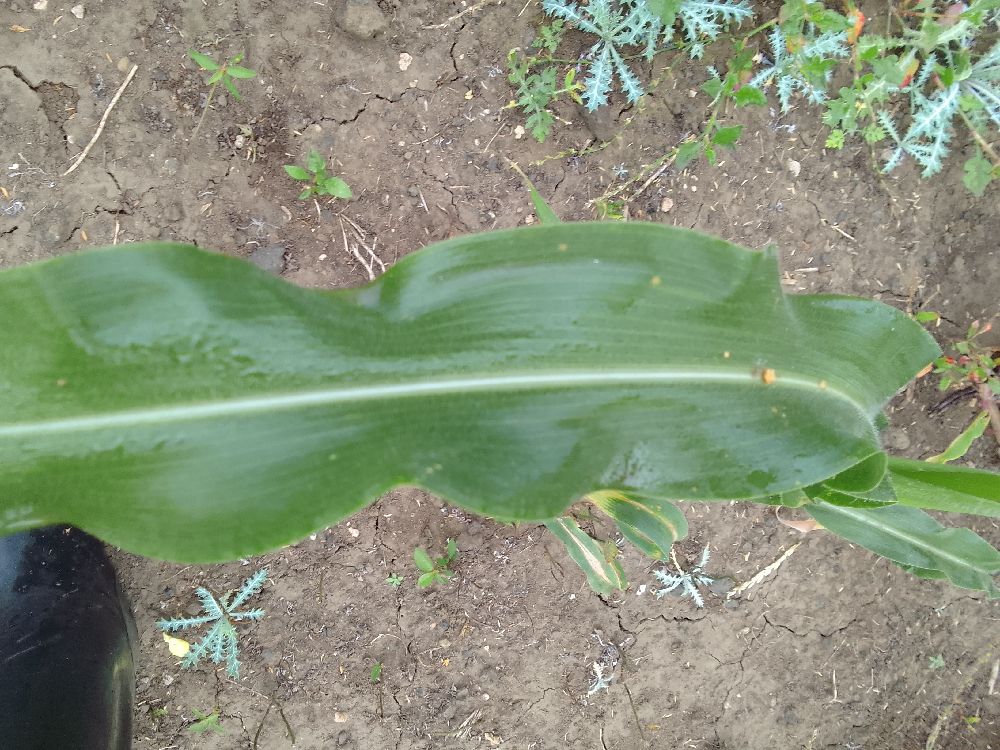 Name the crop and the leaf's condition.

maize, healthy
